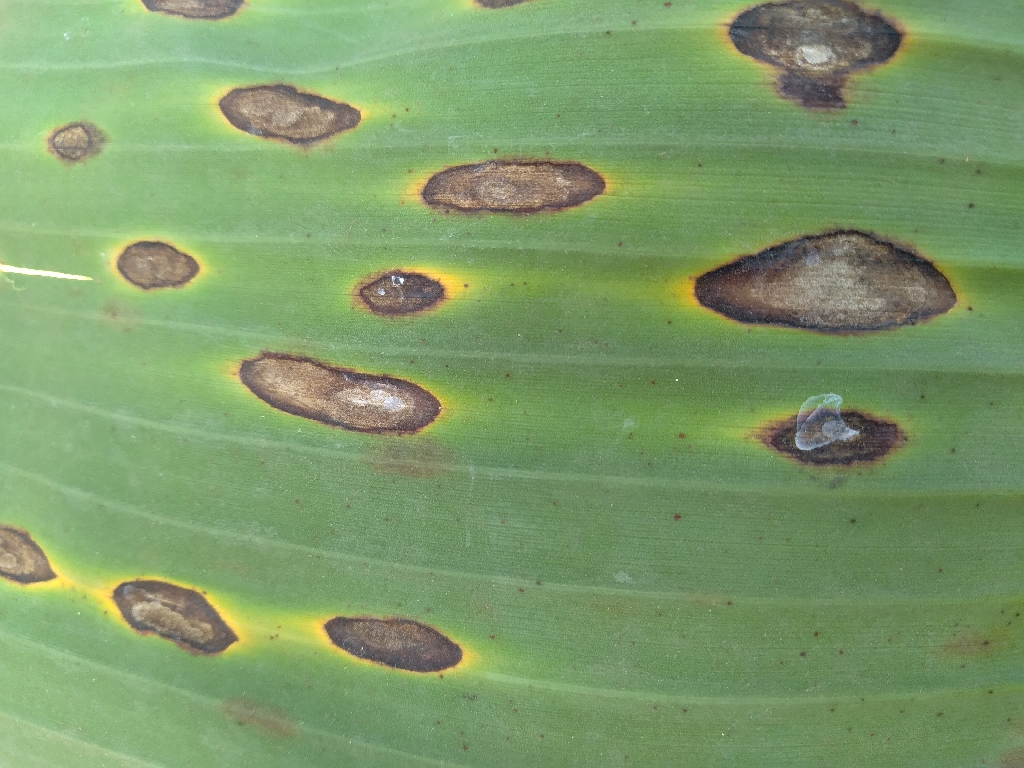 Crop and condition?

banana, black sigatoka
